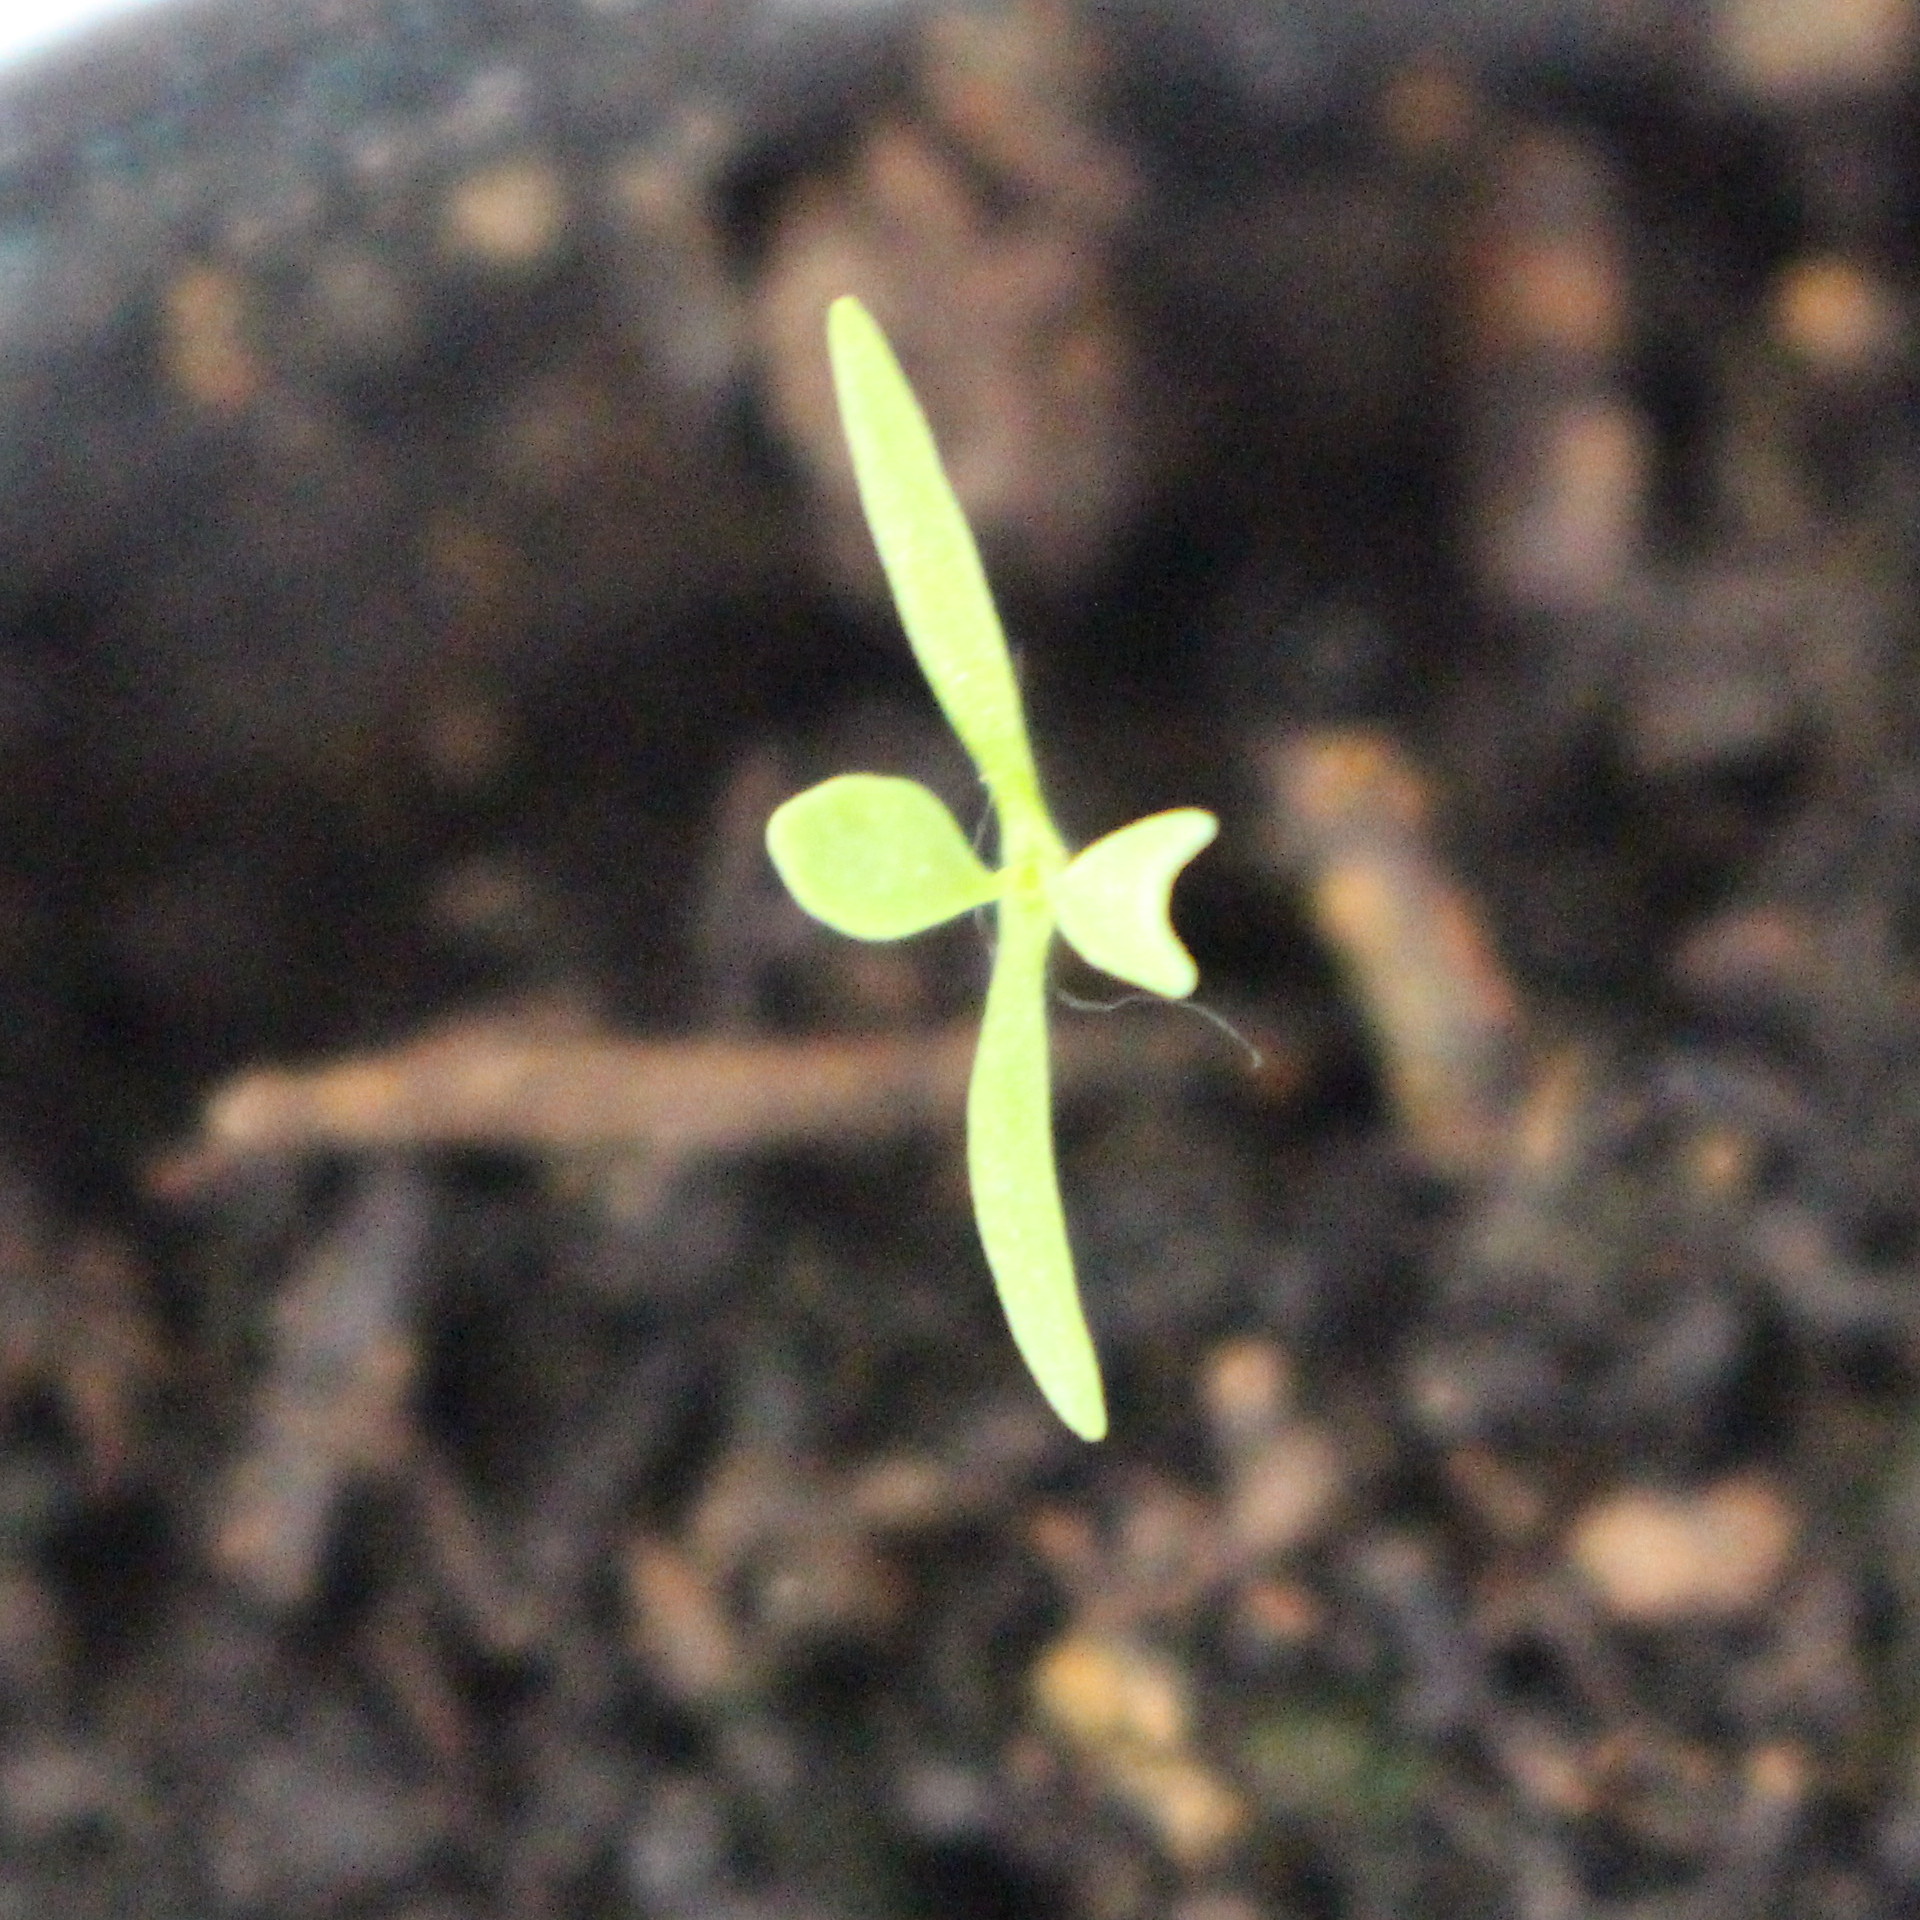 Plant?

Papaver rhoeas
